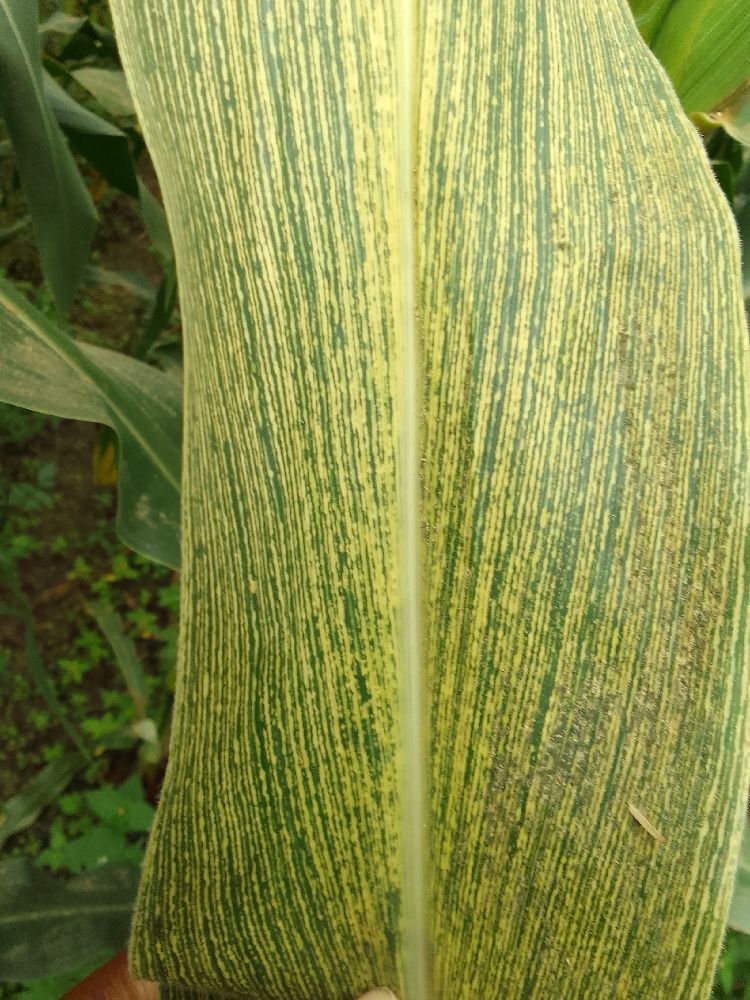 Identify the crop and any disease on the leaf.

maize, maize streak virus
